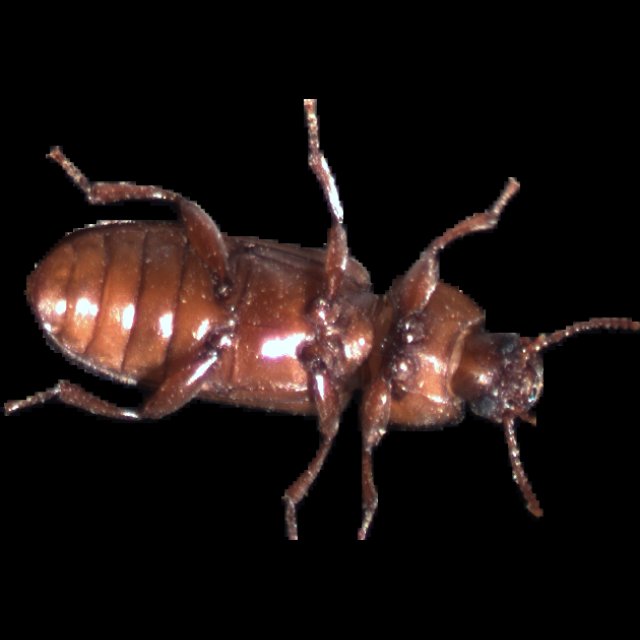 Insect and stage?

mealworm beetle
